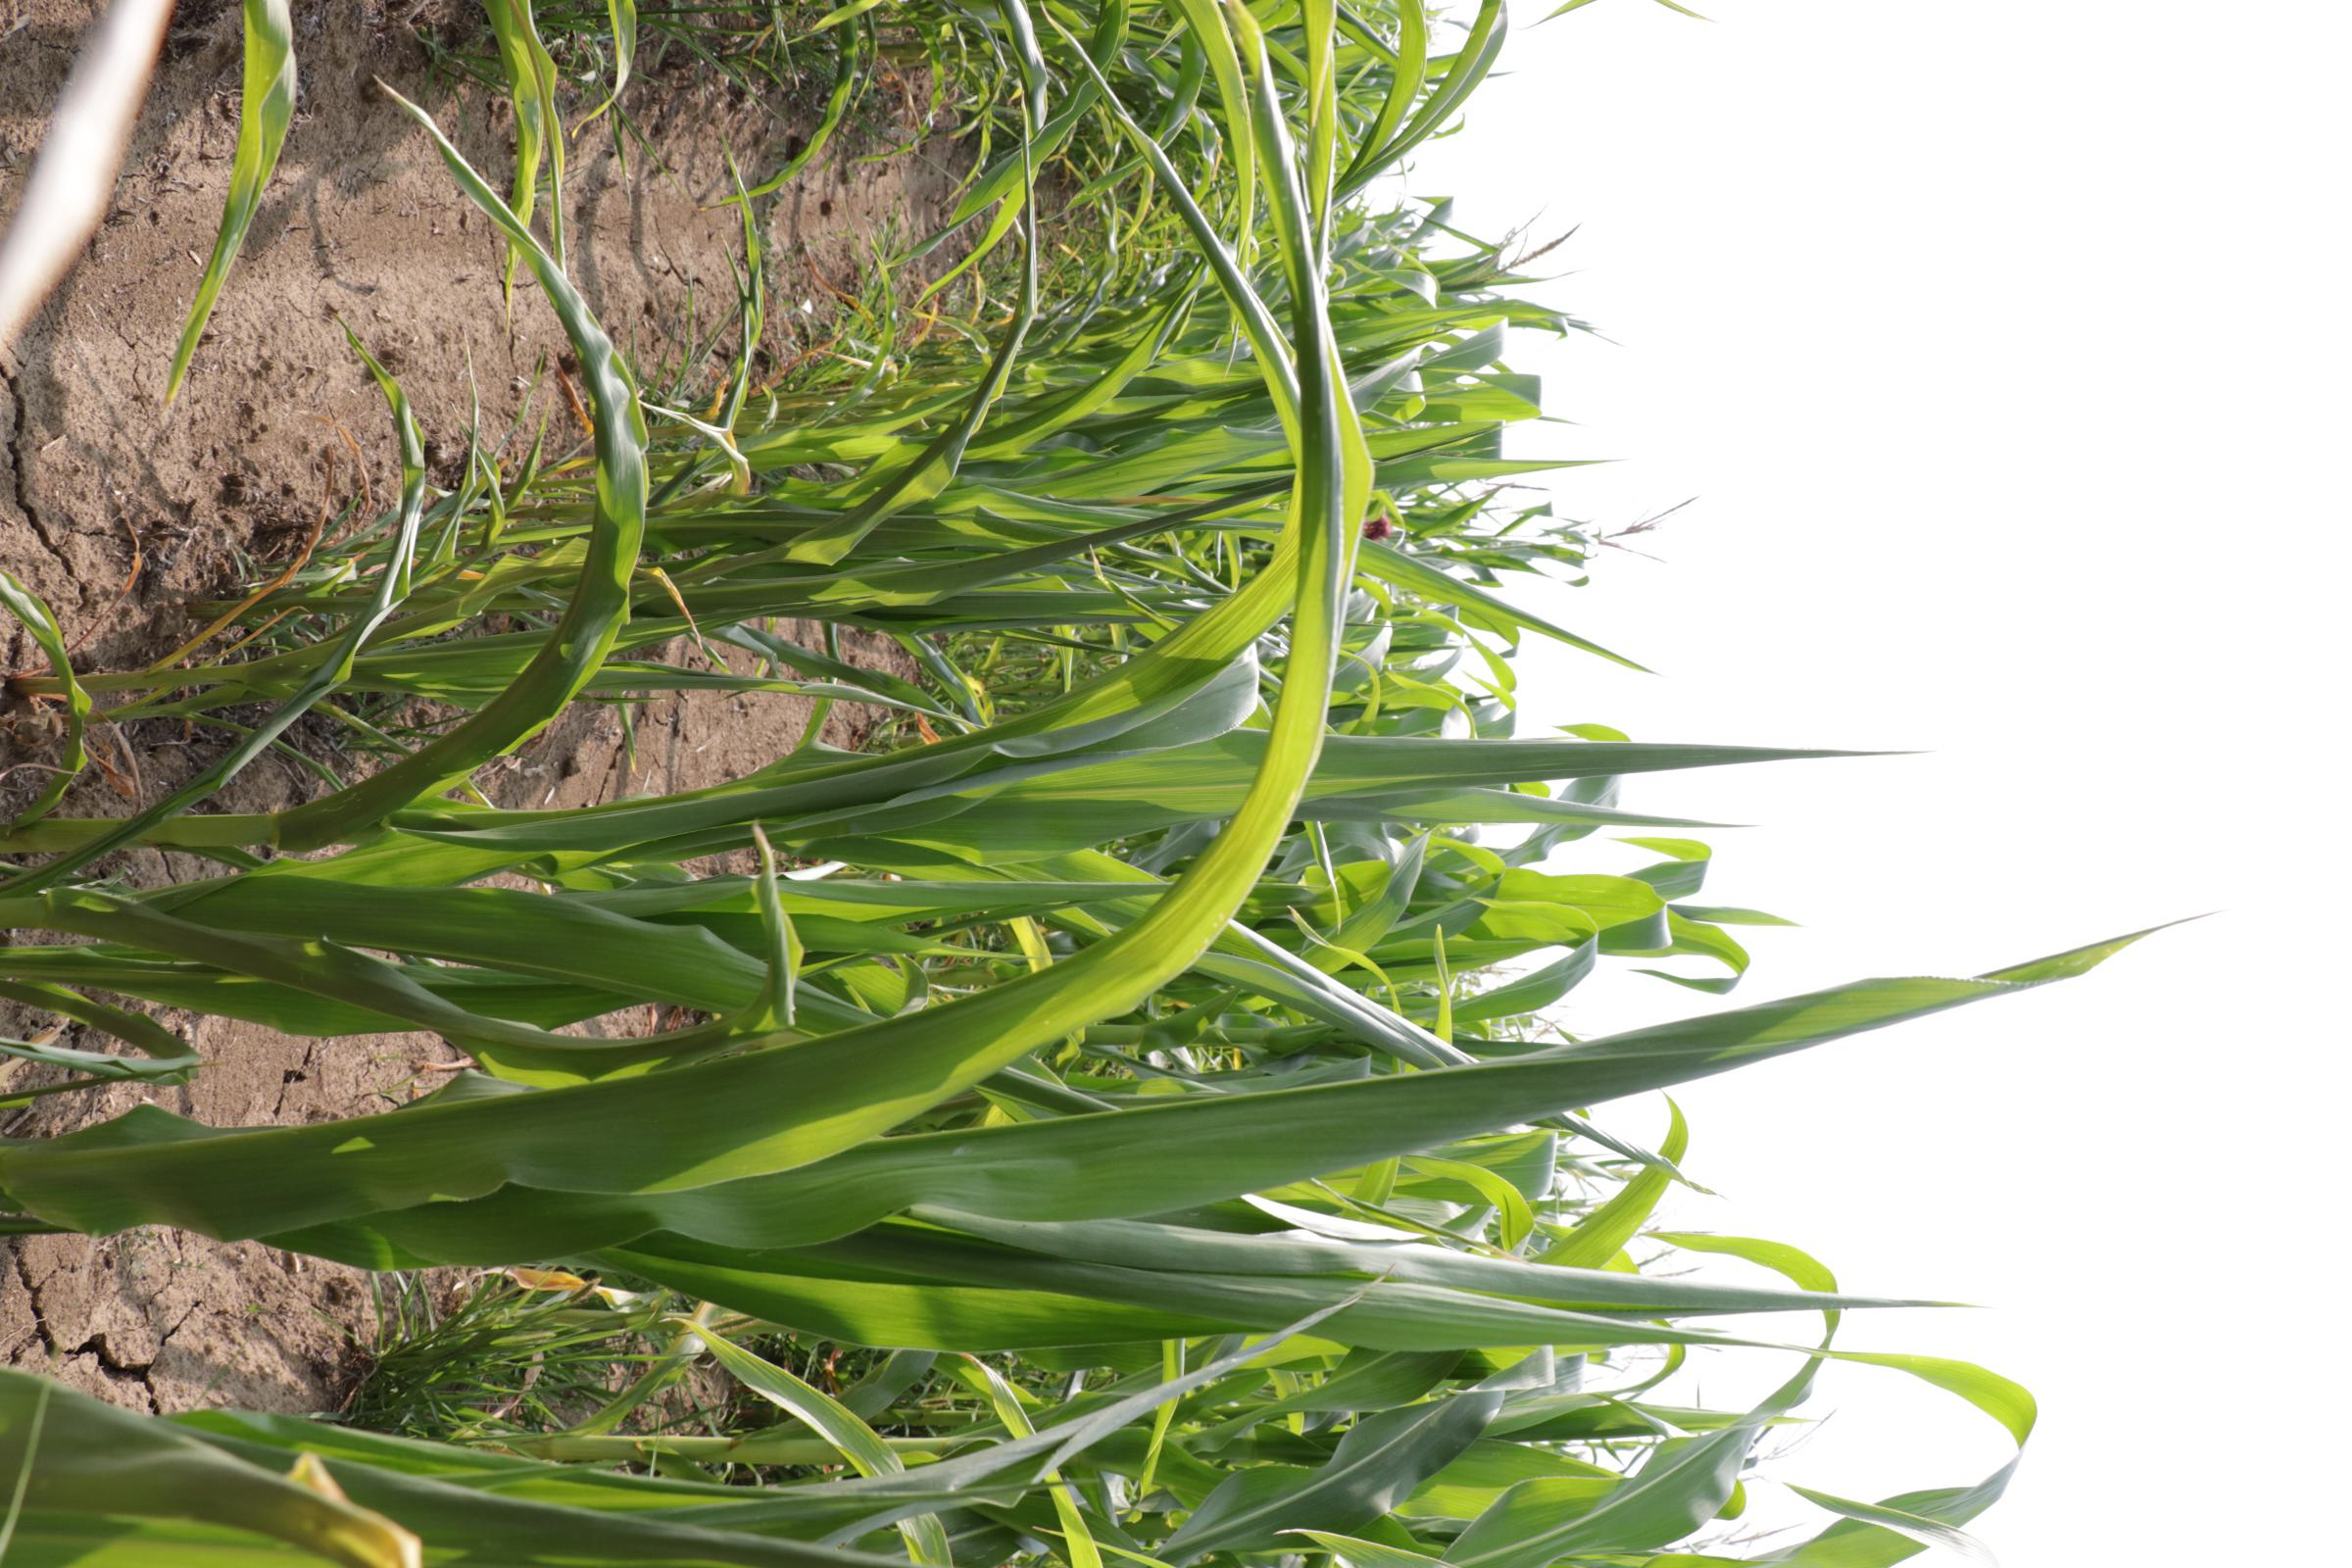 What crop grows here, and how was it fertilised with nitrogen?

maize, reduced nitrogen fertilisation
